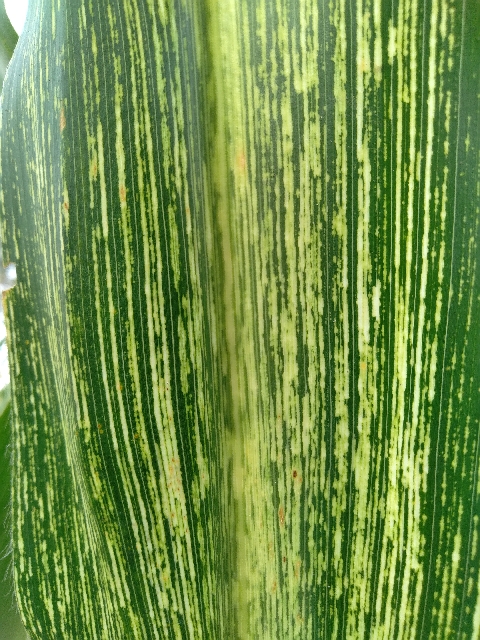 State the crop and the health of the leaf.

maize, maize streak virus
